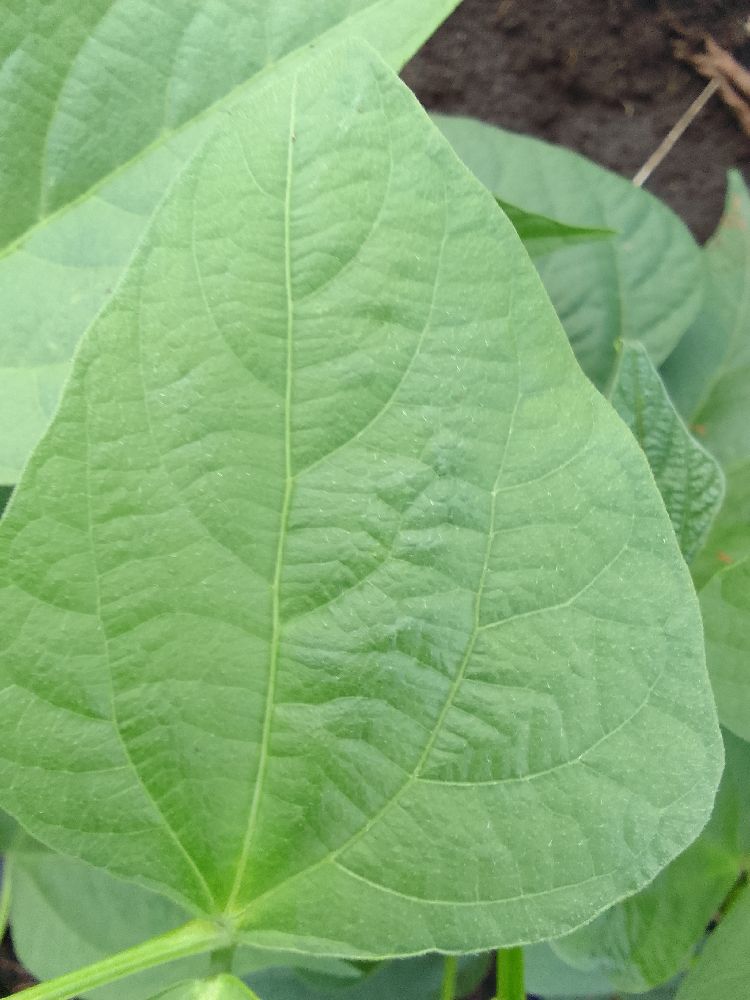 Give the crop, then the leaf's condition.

common bean, healthy
